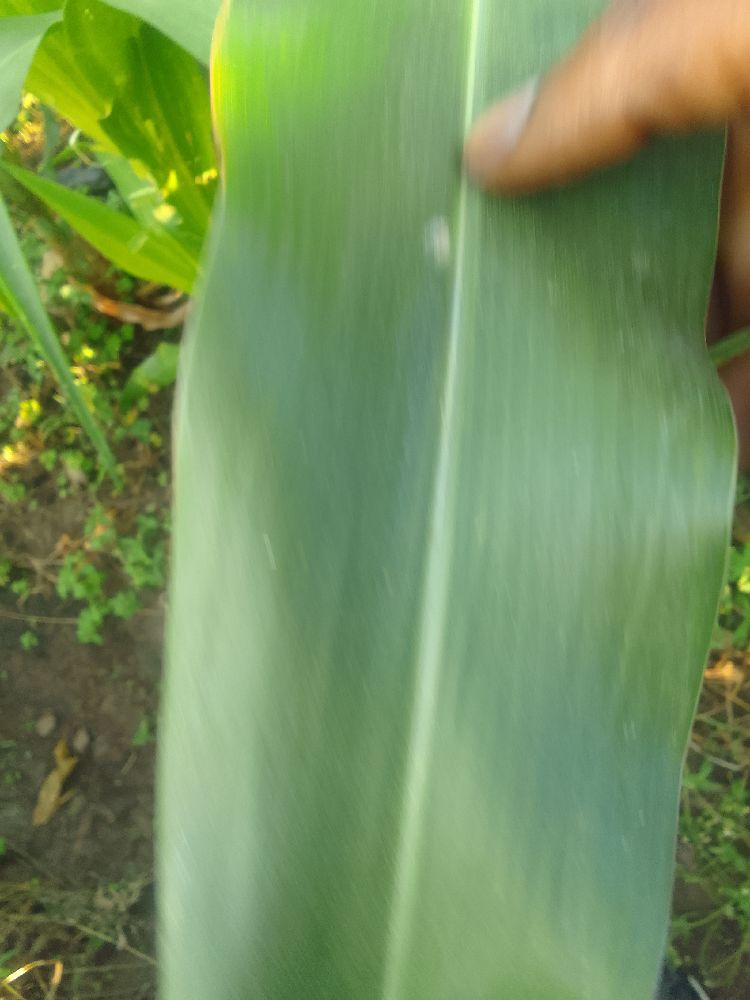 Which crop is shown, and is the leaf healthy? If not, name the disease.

maize, healthy
